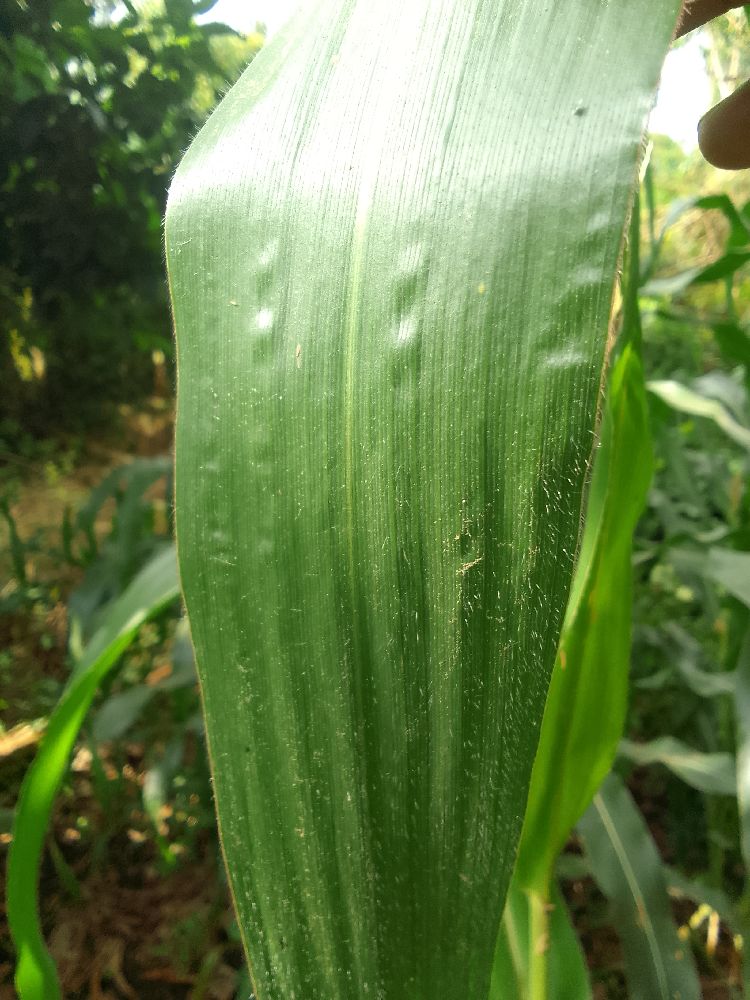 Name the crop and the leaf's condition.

maize, healthy
